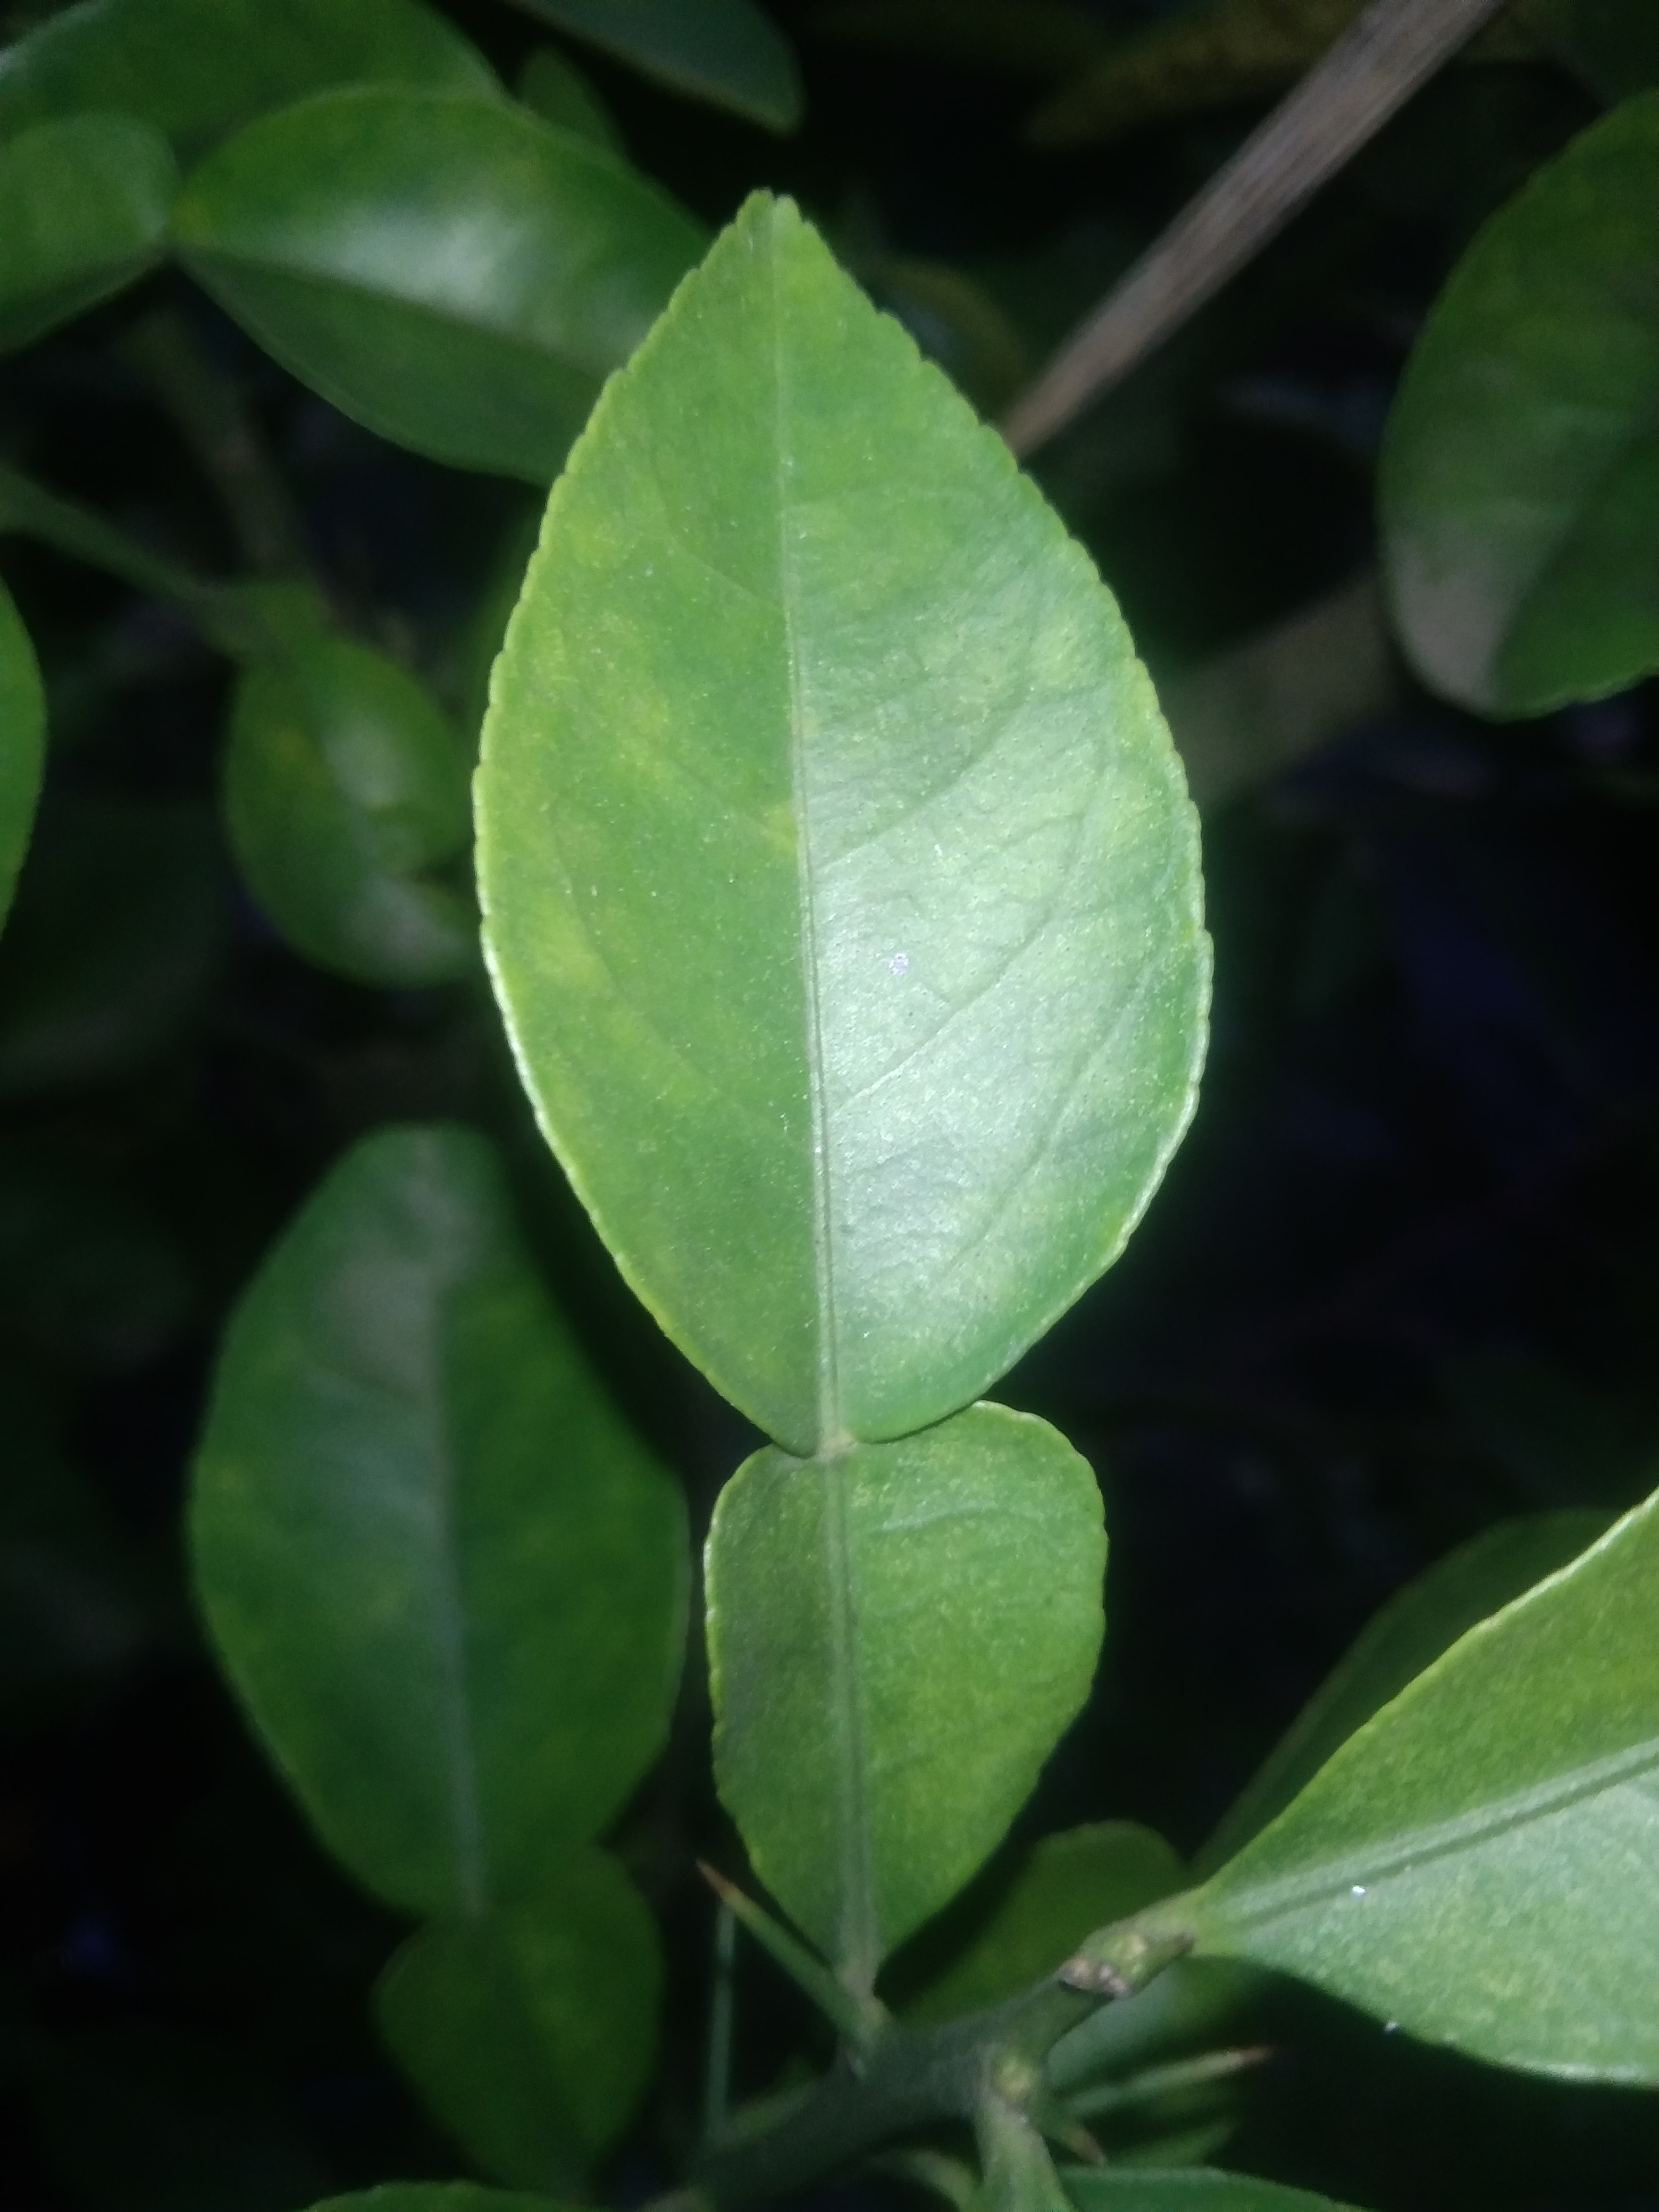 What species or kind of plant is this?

lemon
